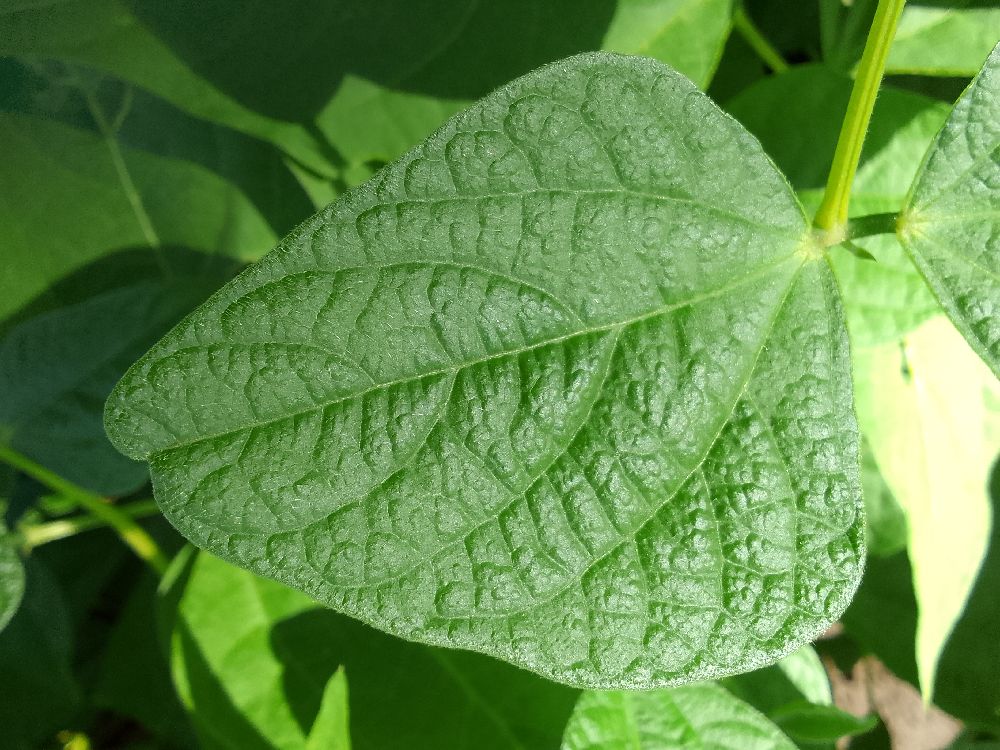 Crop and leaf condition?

common bean, healthy
